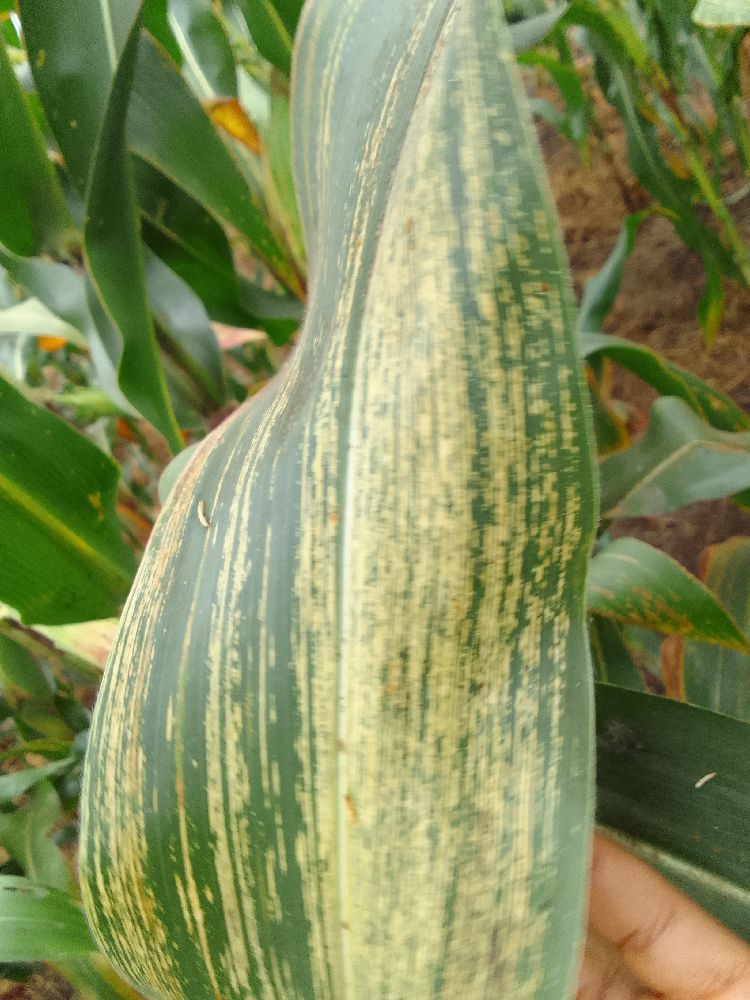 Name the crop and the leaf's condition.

maize, maize streak virus
